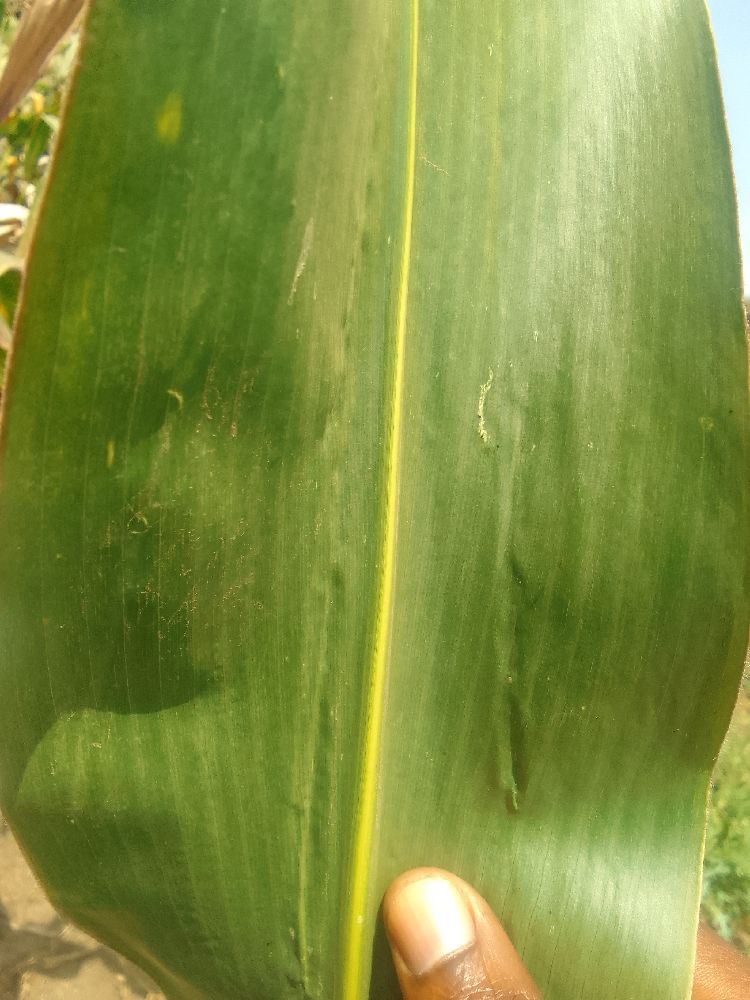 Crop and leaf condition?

maize, healthy
